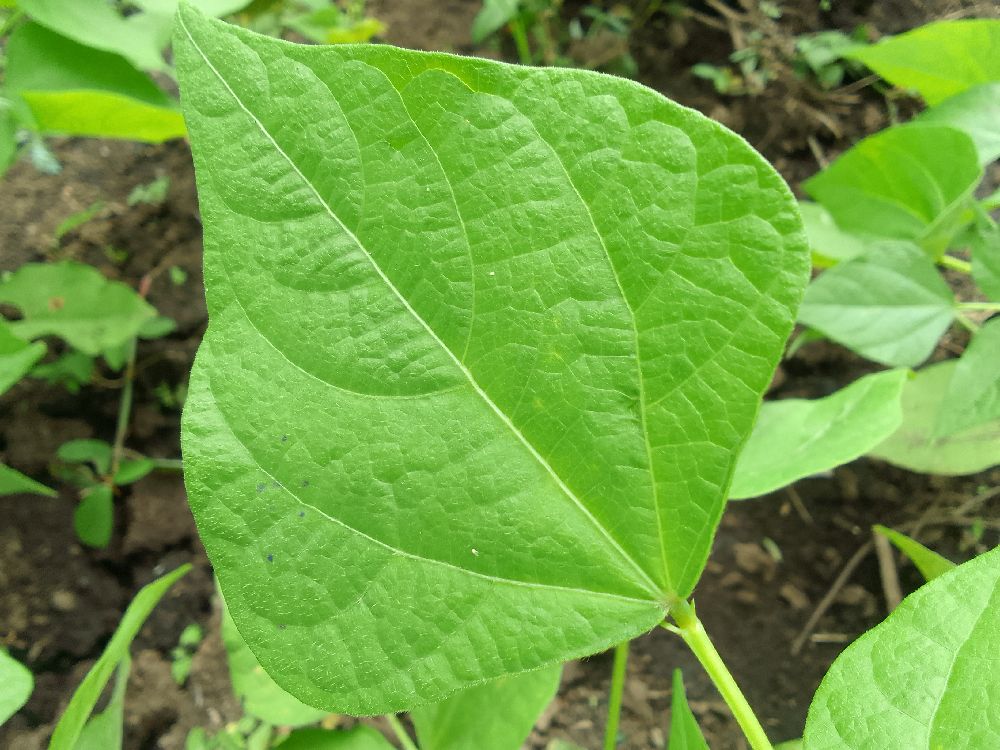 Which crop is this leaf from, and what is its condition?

common bean, healthy
